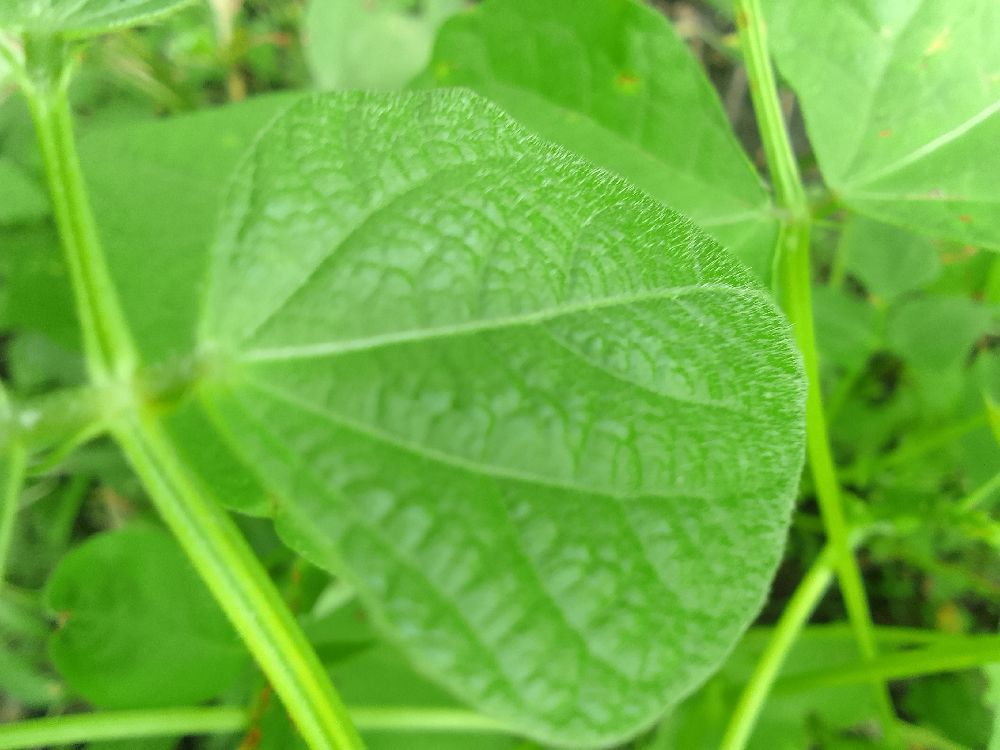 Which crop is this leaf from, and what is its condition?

common bean, healthy
